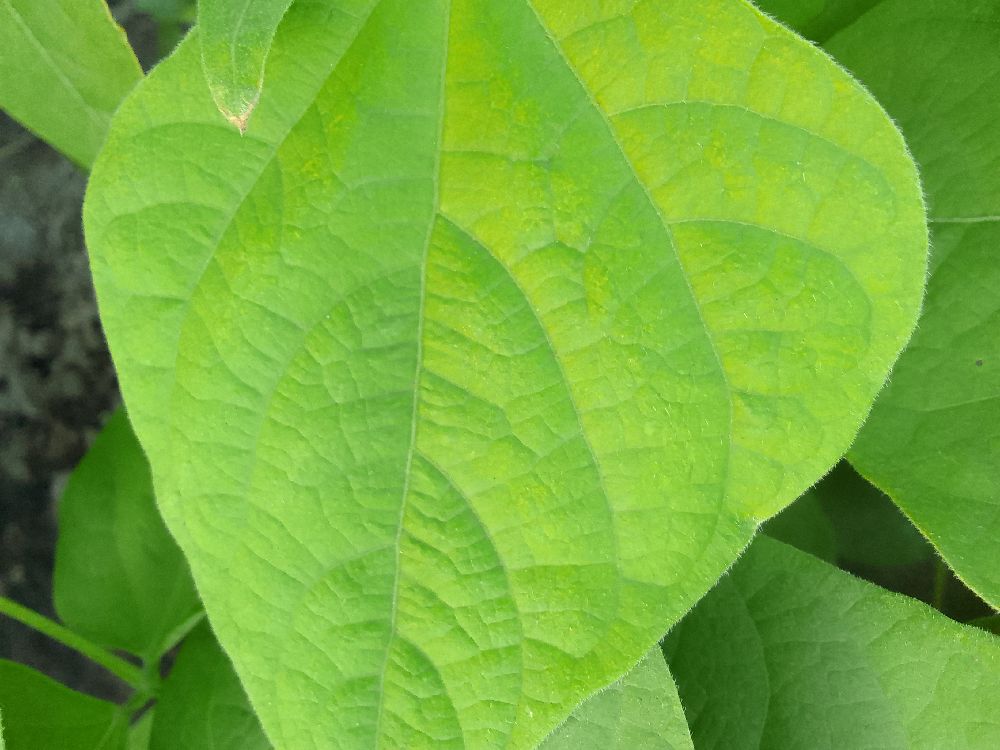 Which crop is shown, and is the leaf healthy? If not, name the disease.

common bean, healthy
